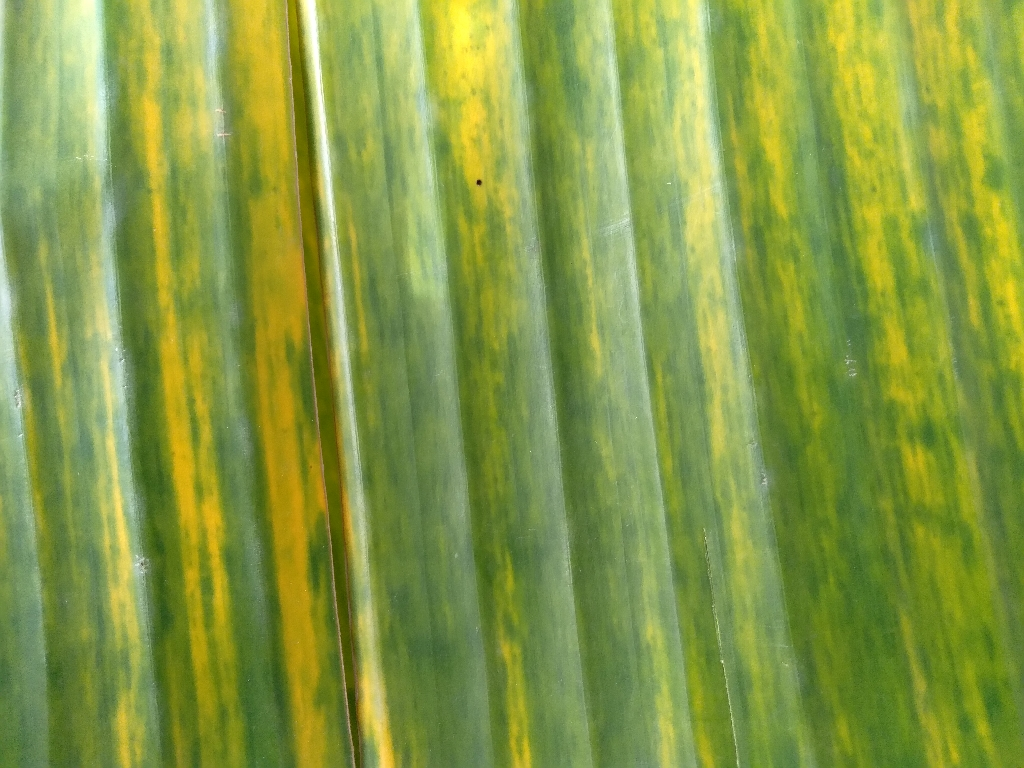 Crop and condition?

banana, fusarium wilt race 1
